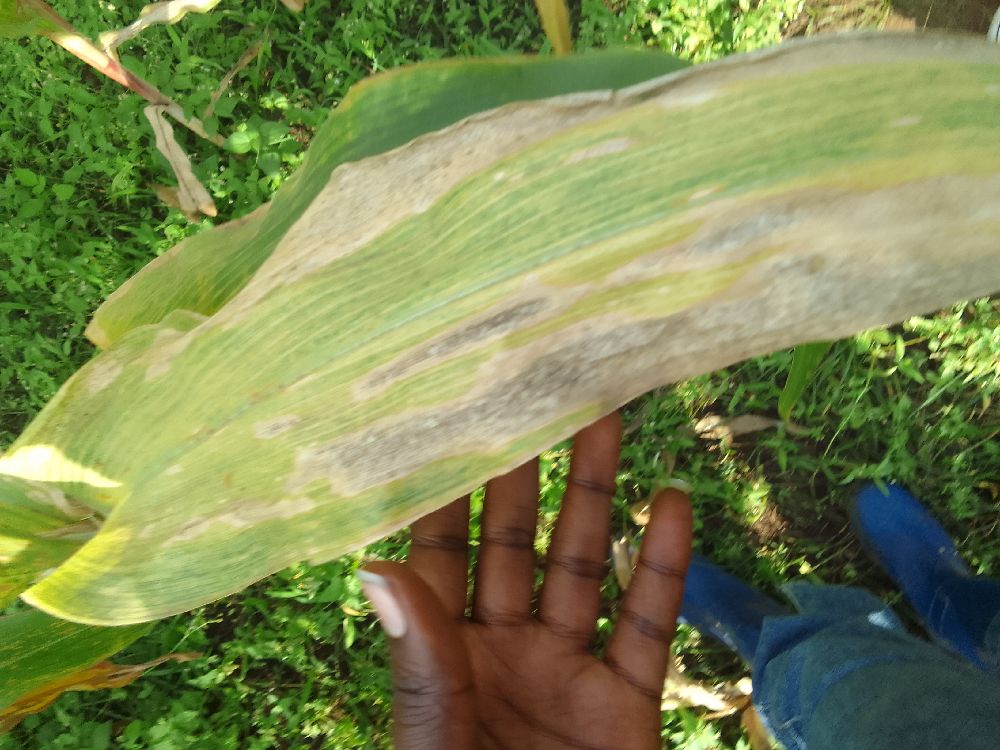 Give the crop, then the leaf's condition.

maize, maize lethal necrosis
